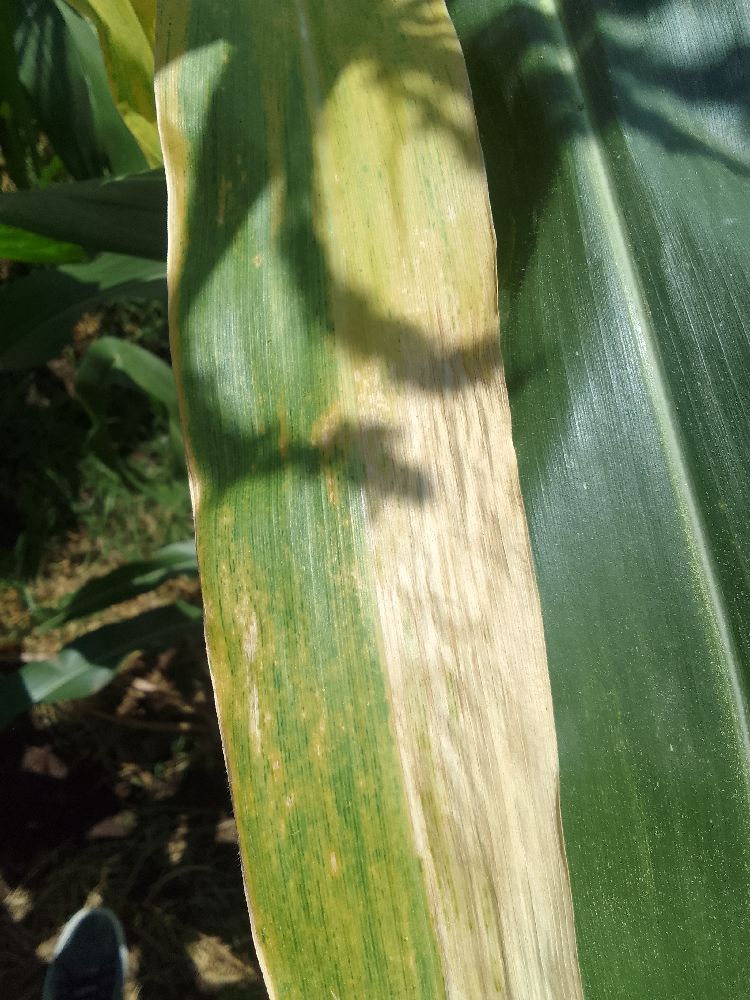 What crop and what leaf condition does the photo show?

maize, maize lethal necrosis
